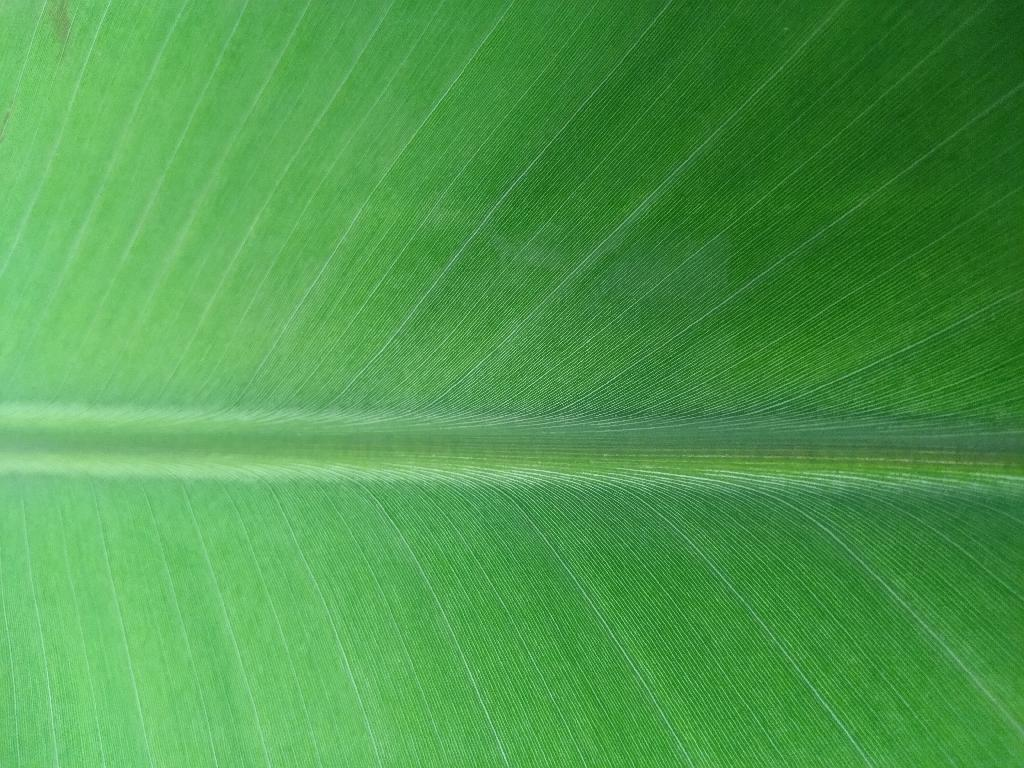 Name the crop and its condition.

banana, healthy
